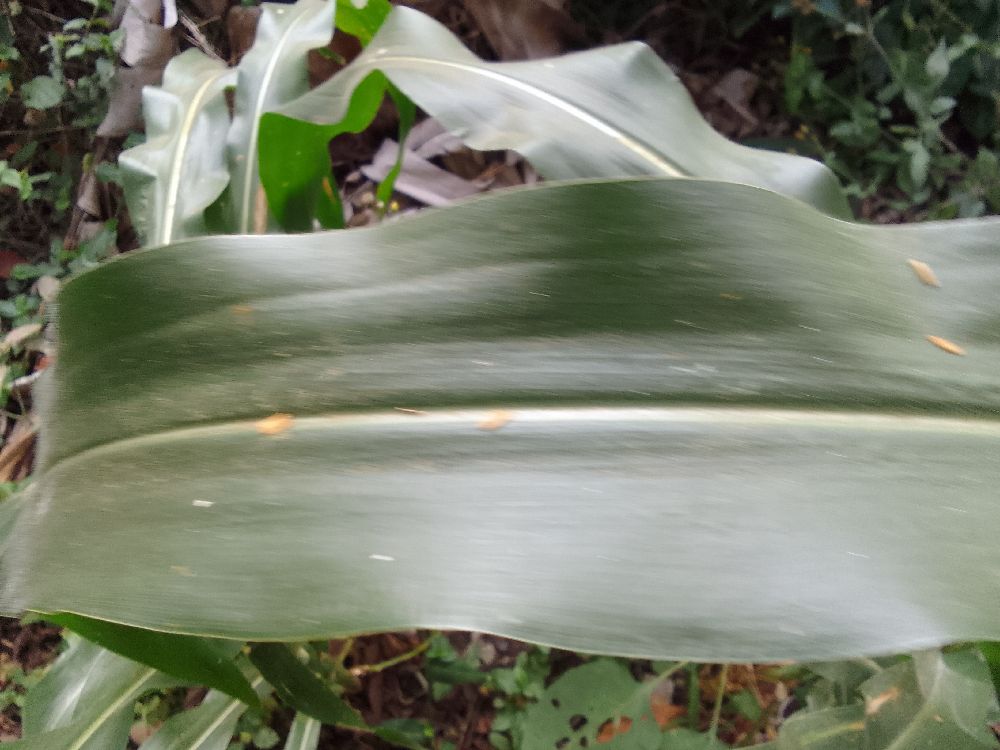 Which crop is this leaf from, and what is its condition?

maize, healthy
